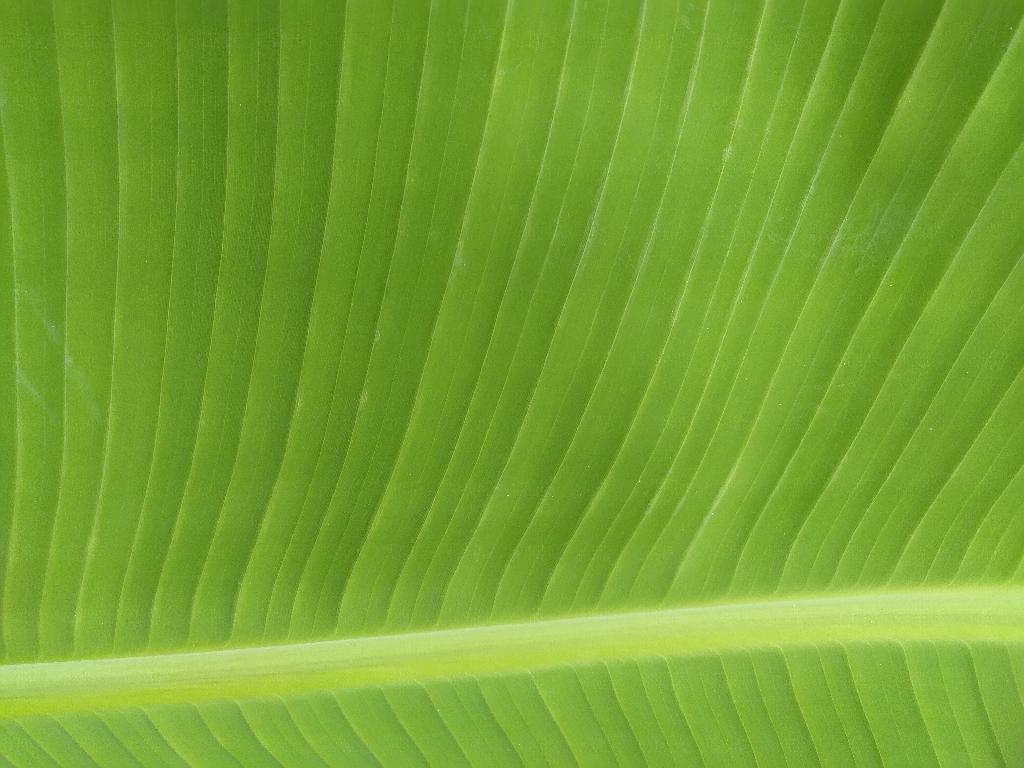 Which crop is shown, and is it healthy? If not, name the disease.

banana, healthy
